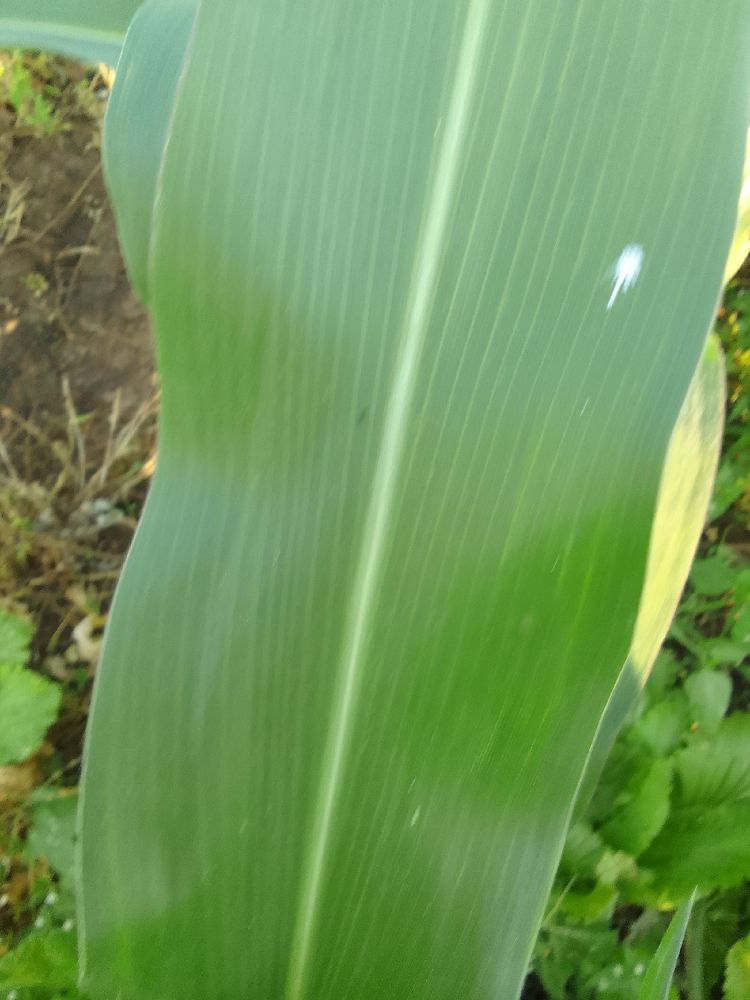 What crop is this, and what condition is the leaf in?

maize, healthy
